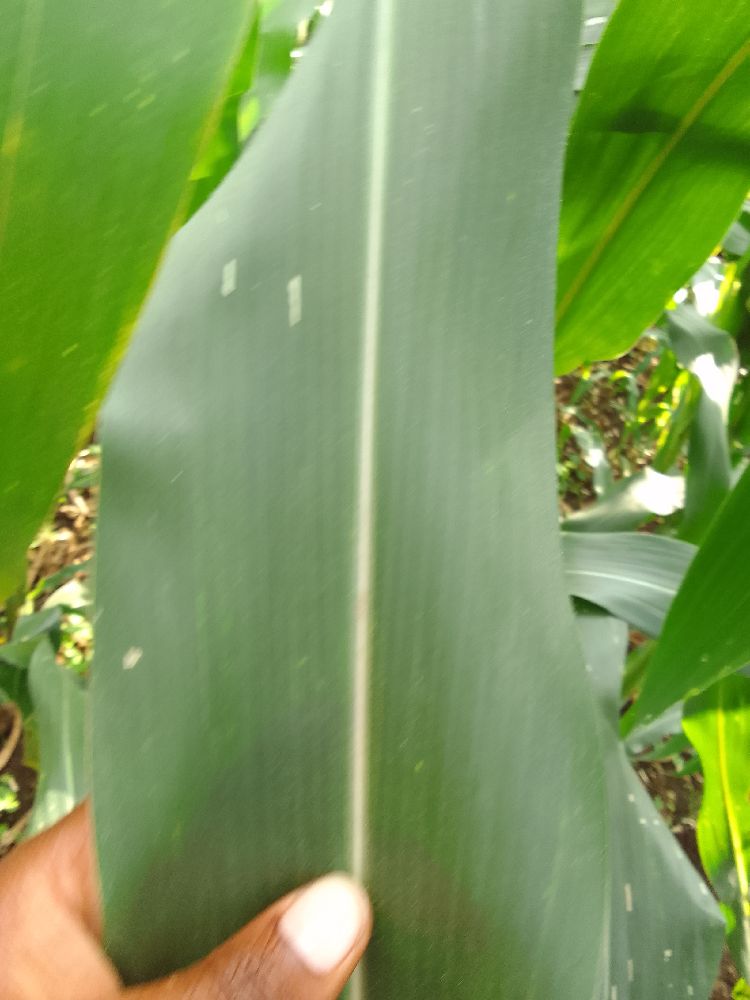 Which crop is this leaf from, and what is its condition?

maize, healthy
